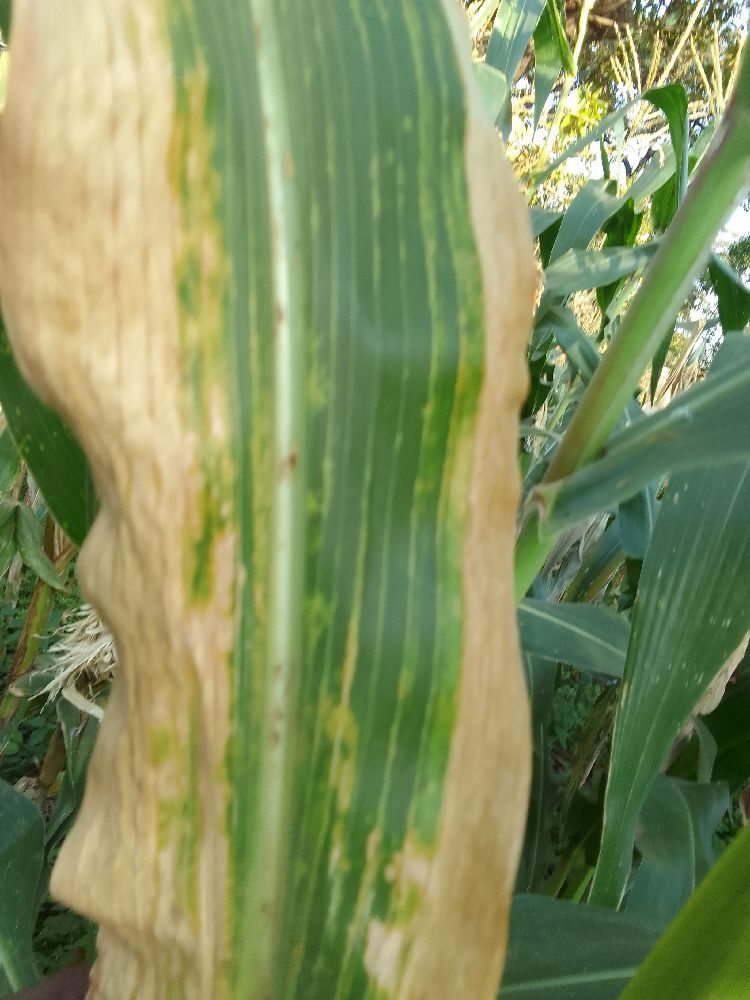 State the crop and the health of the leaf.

maize, maize lethal necrosis
